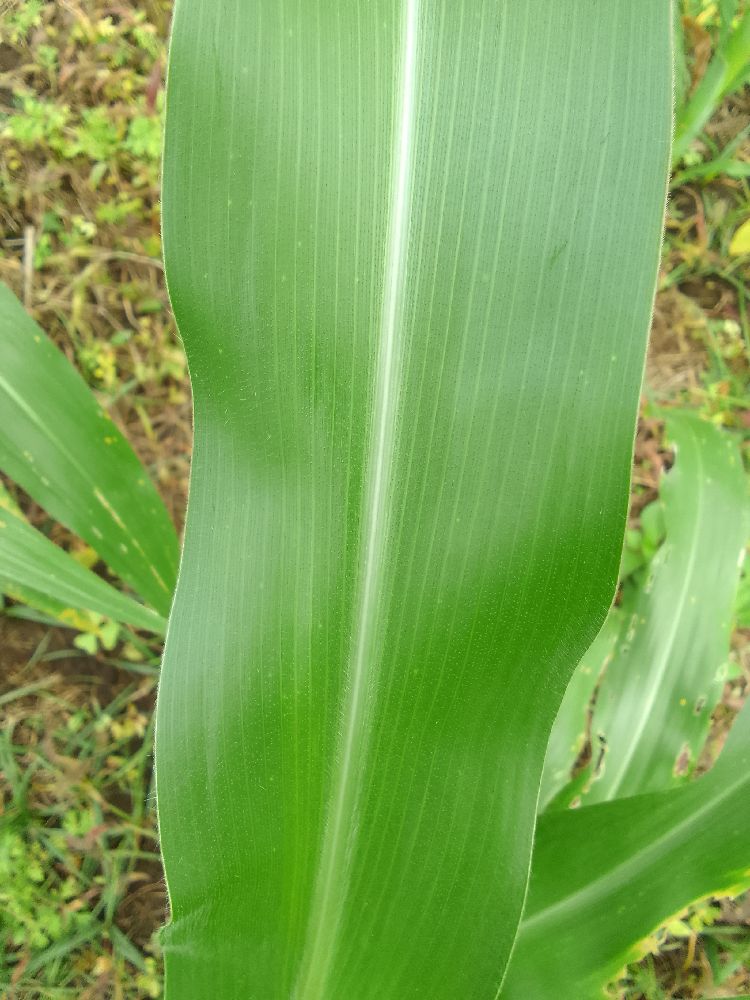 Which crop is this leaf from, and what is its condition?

maize, healthy
